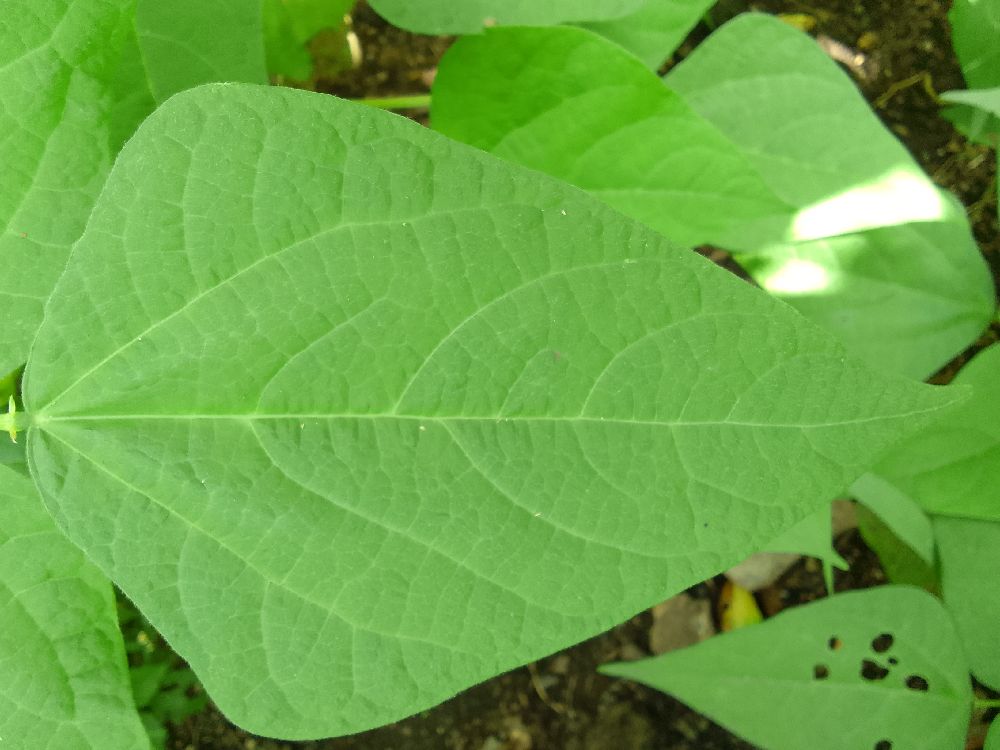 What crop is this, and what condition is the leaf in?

common bean, healthy
